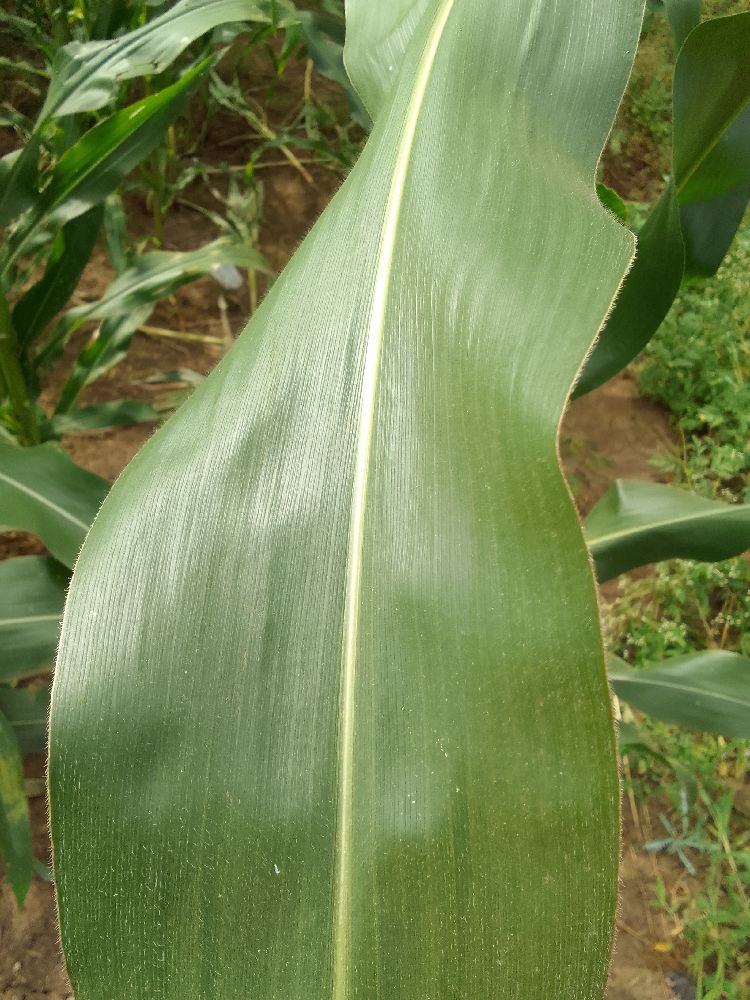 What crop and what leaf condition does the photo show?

maize, healthy
